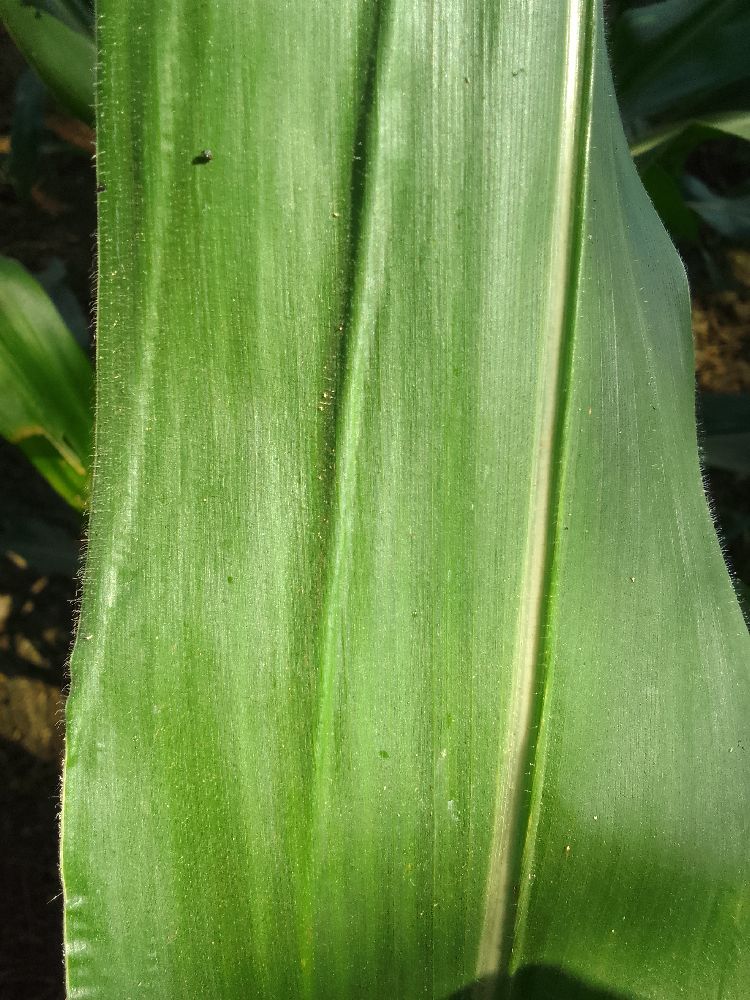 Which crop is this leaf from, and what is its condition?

maize, healthy
